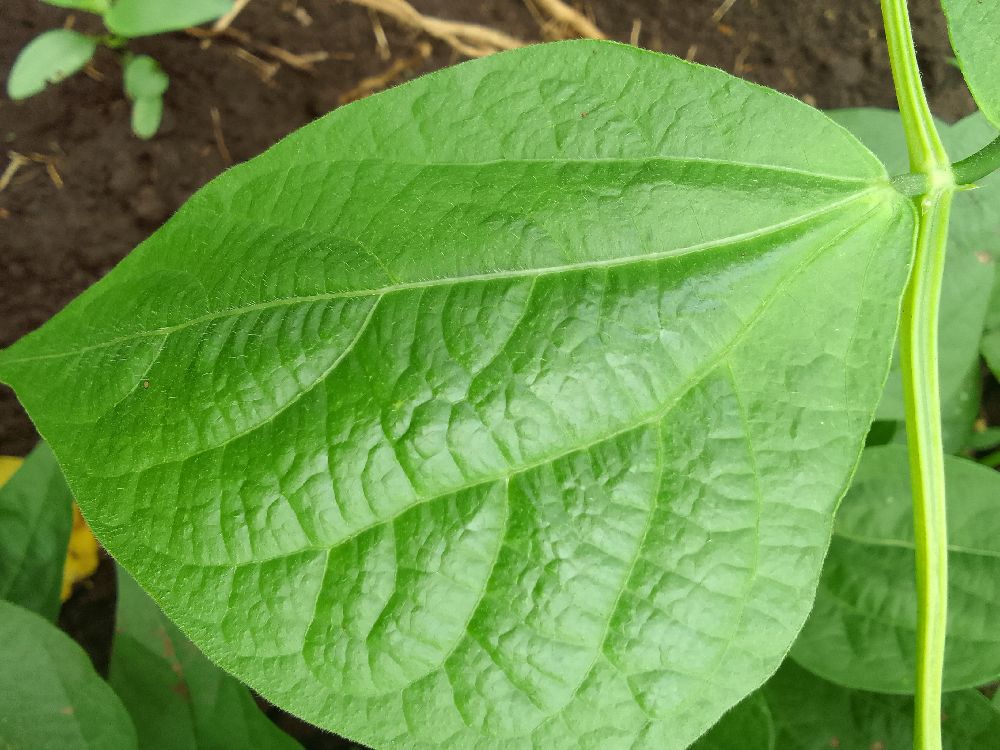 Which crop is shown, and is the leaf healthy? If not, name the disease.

common bean, healthy
